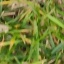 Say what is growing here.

grass
